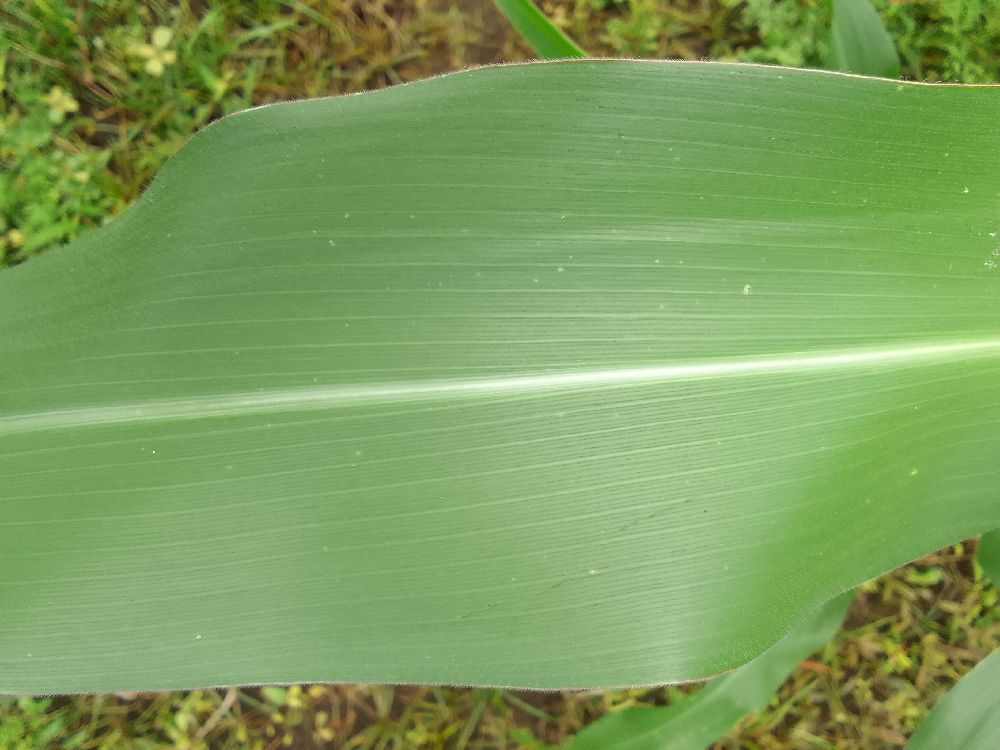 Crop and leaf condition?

maize, healthy
